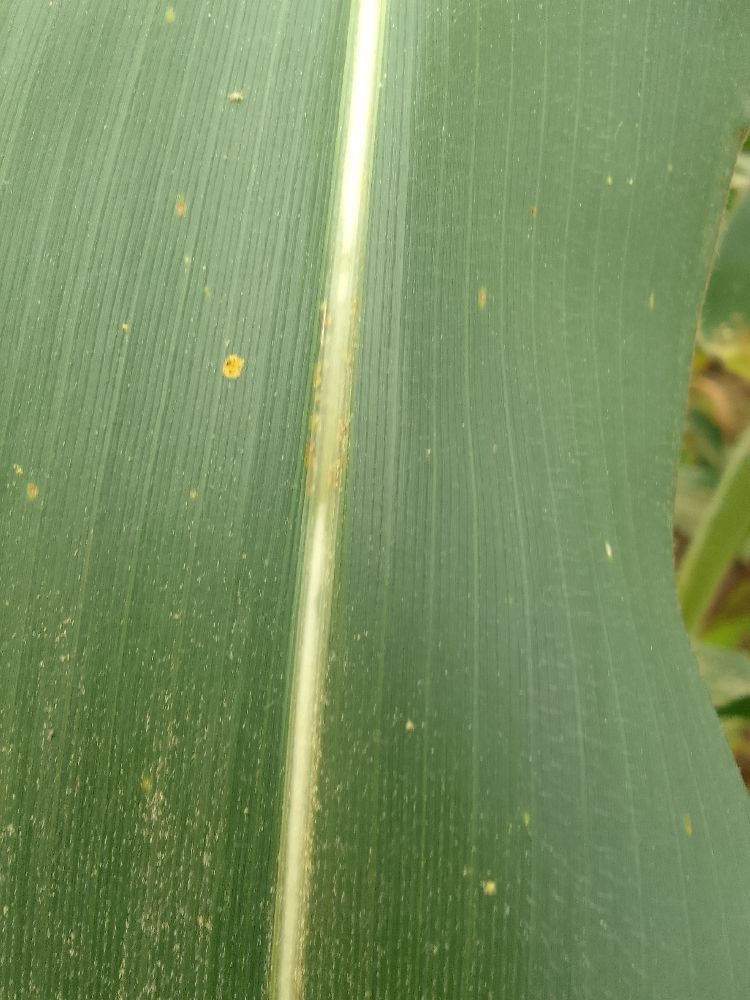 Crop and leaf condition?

maize, healthy
